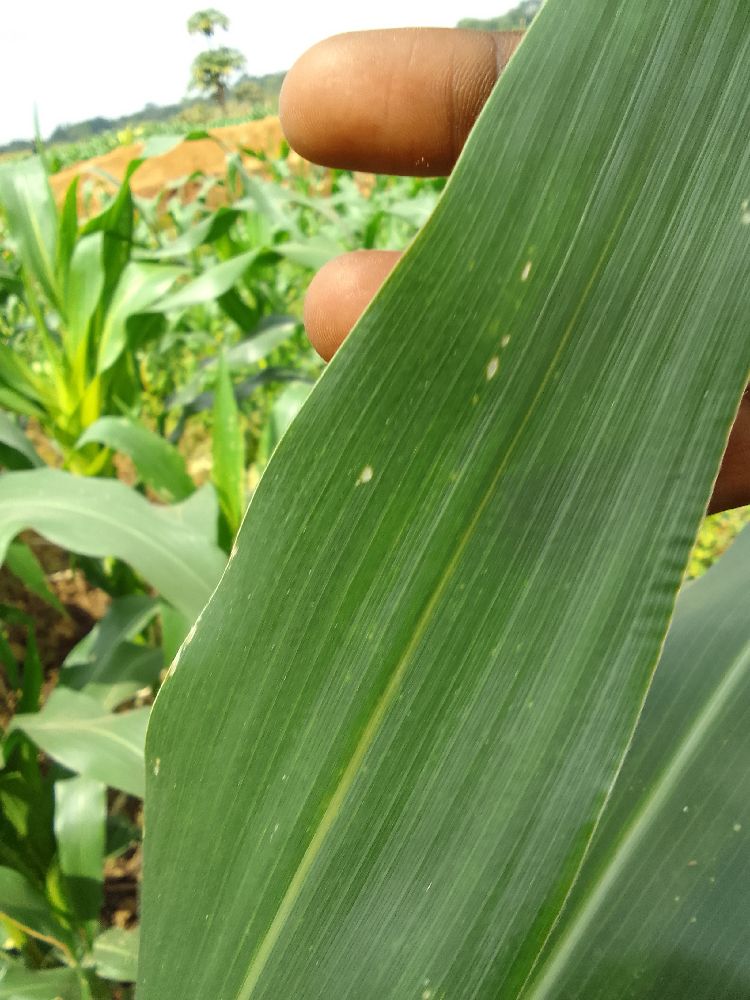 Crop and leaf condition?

maize, healthy
